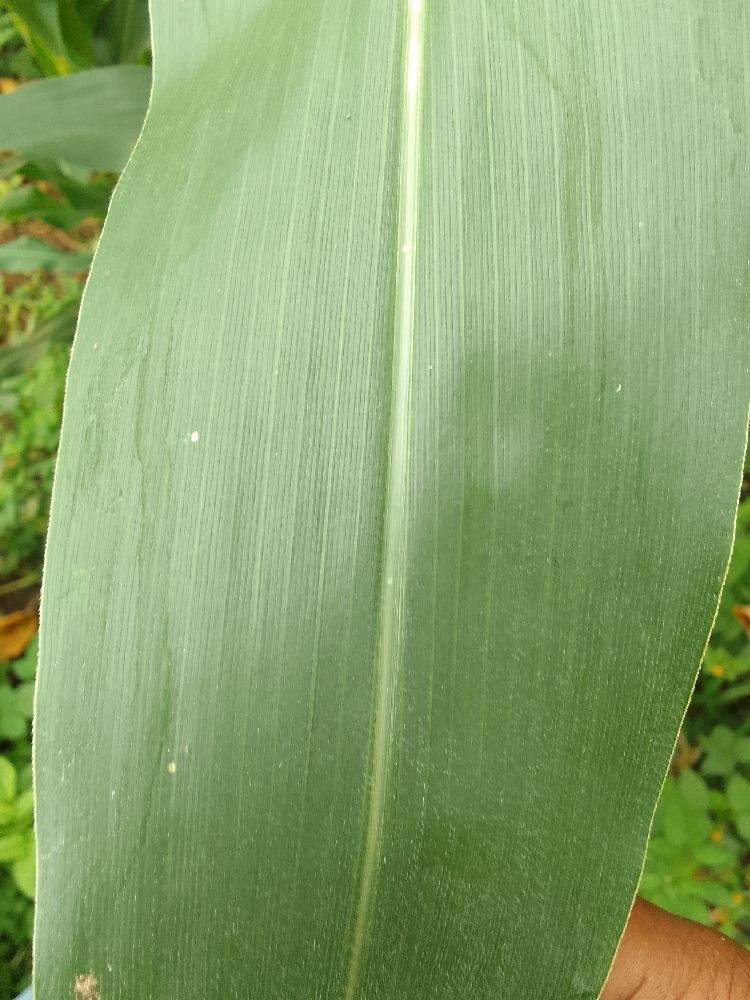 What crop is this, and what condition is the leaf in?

maize, healthy
